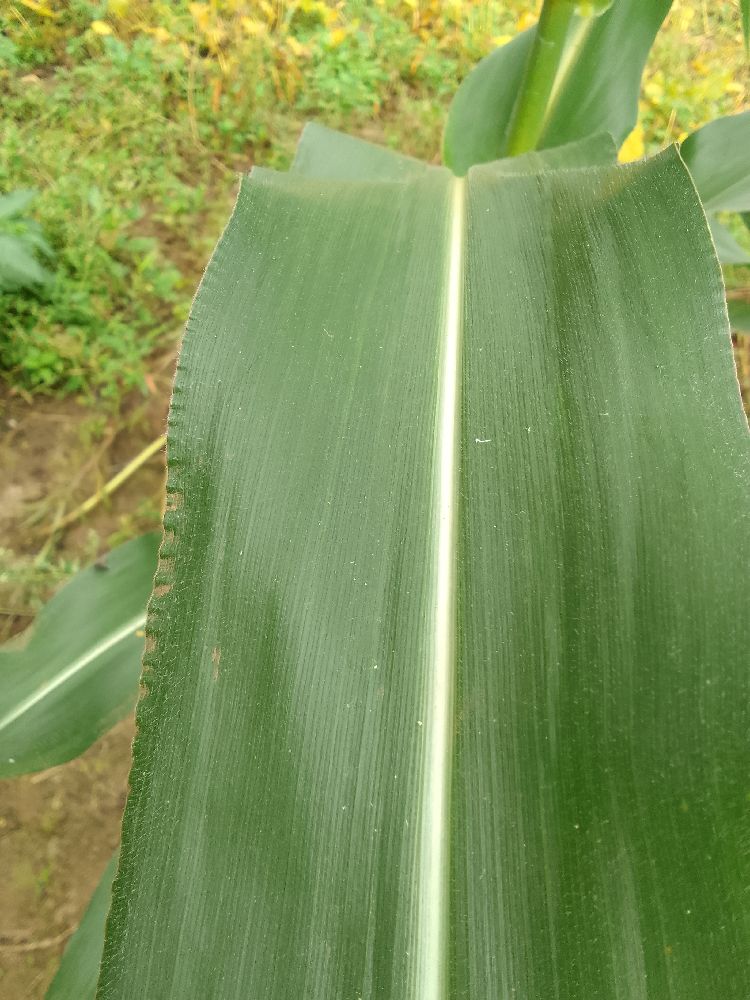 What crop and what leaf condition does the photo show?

maize, healthy
